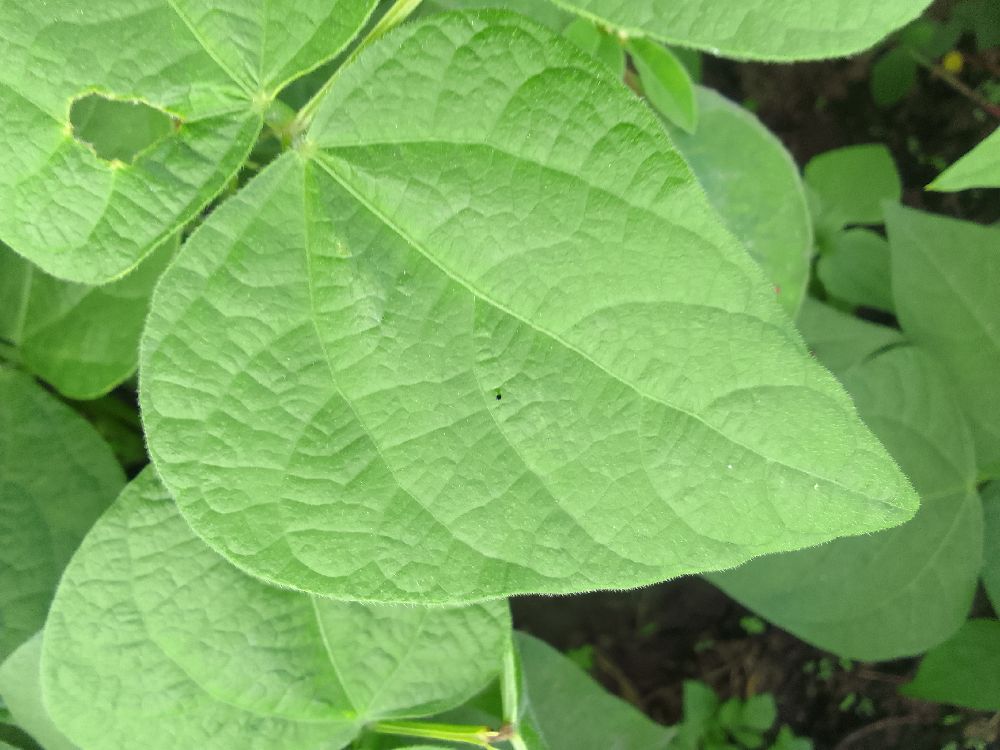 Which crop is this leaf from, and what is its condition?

common bean, healthy
